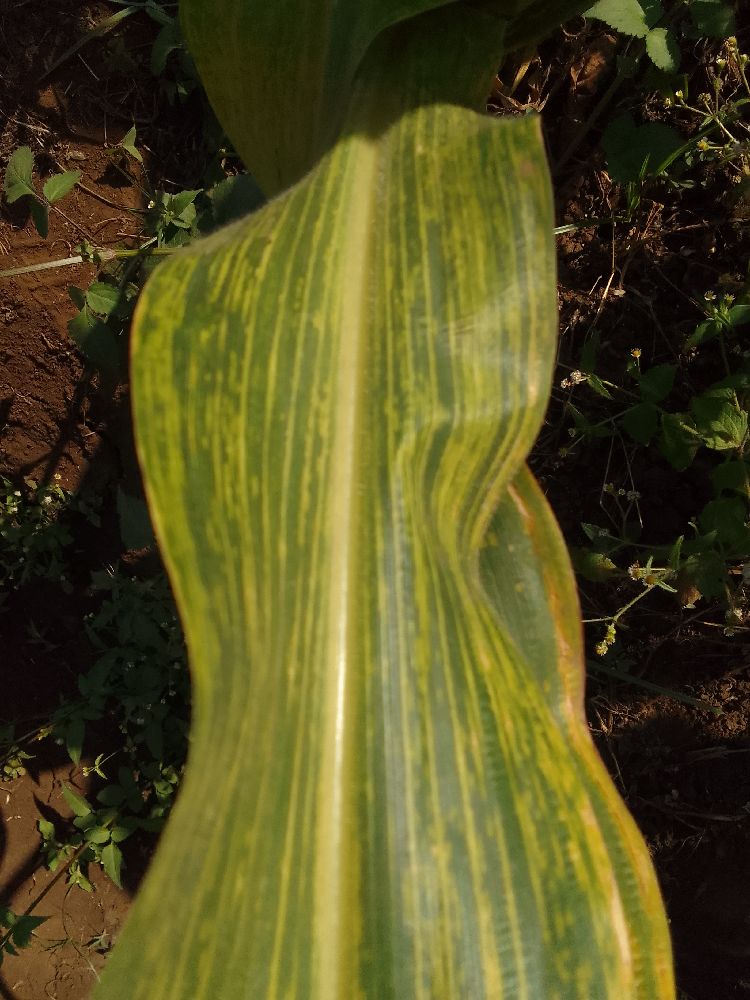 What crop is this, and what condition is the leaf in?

maize, maize lethal necrosis
